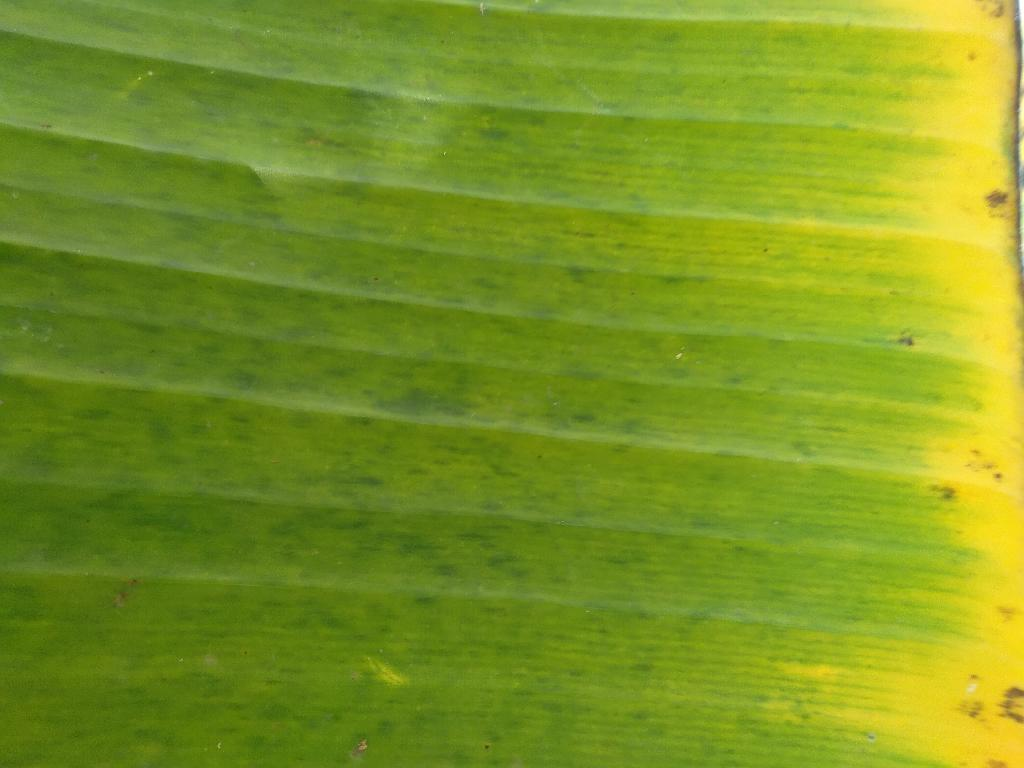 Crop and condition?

banana, fusarium wilt race 1
